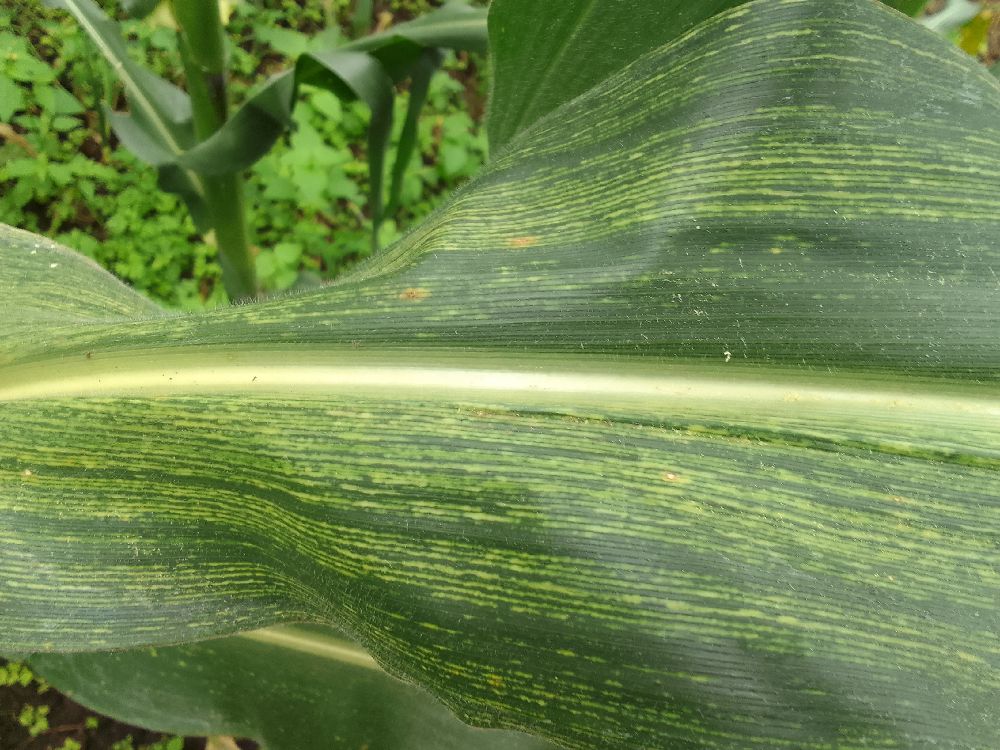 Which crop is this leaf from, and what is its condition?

maize, maize streak virus
